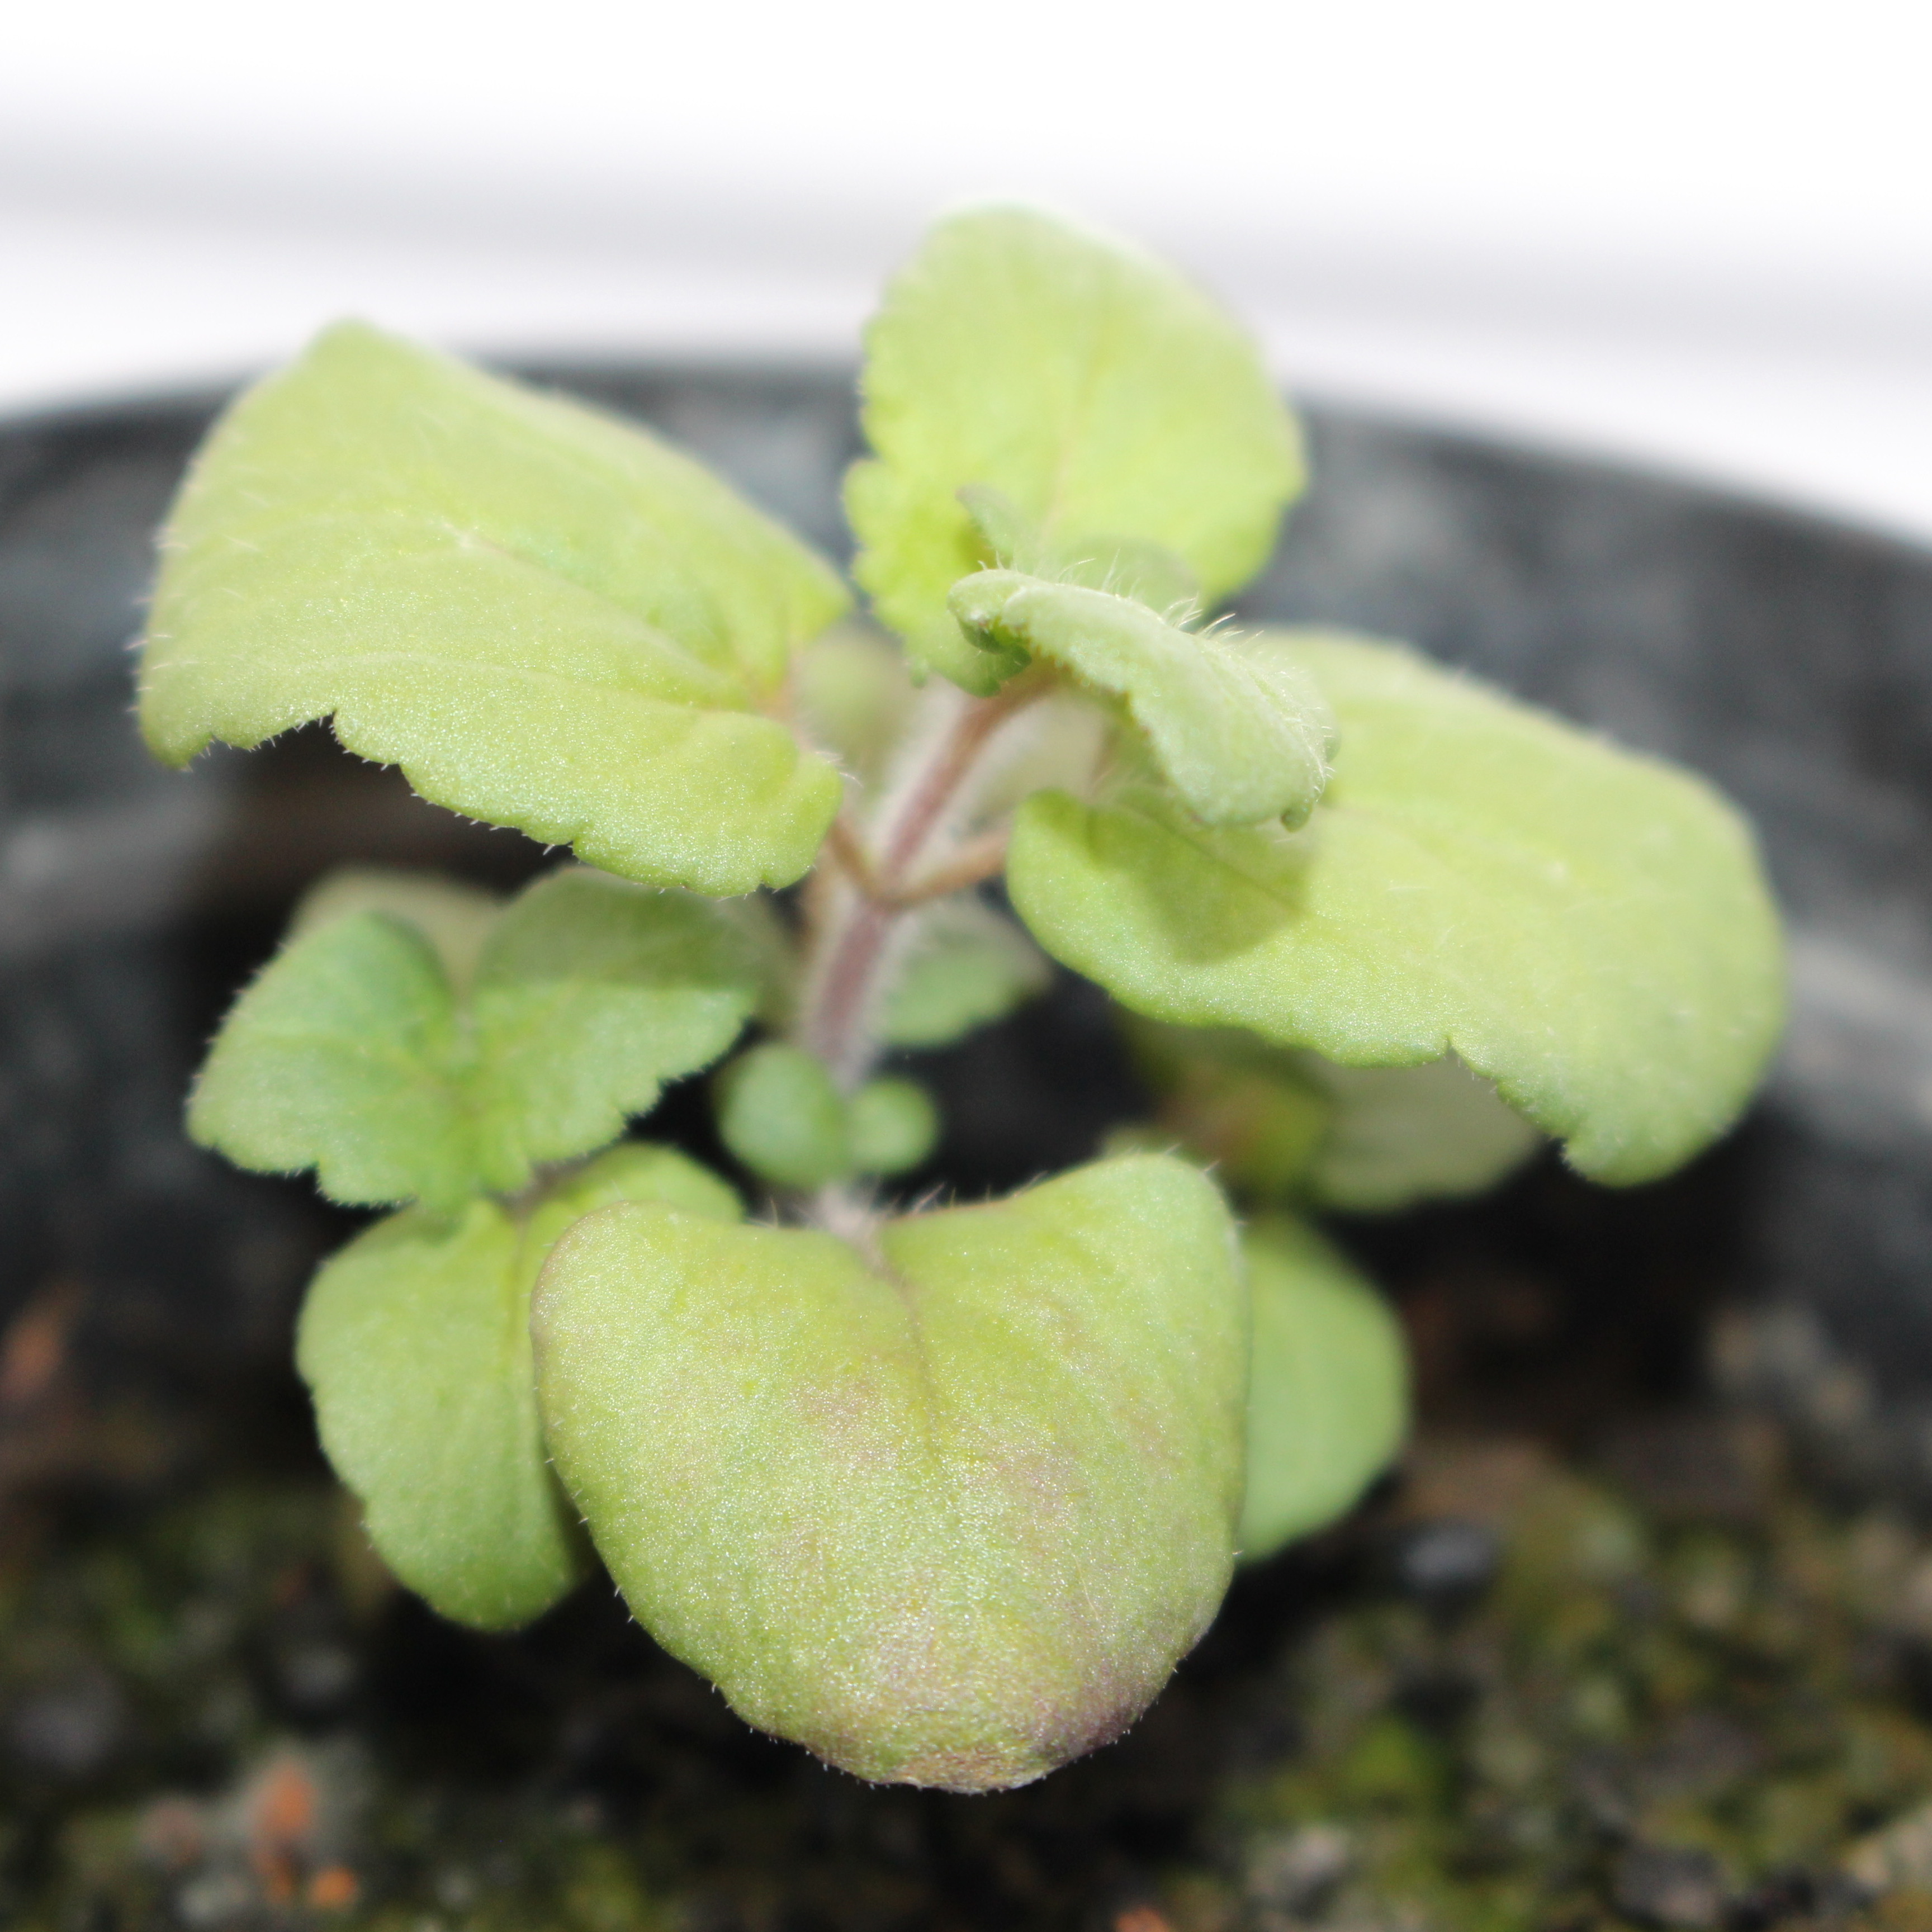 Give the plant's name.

Veronica persica
